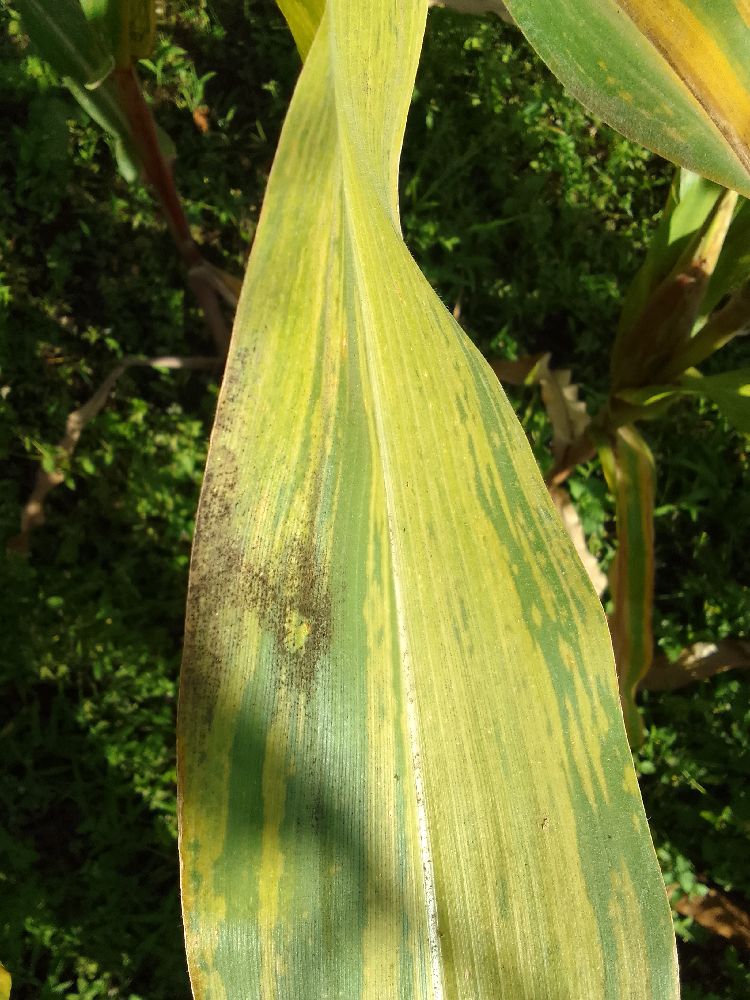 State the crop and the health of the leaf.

maize, maize lethal necrosis
